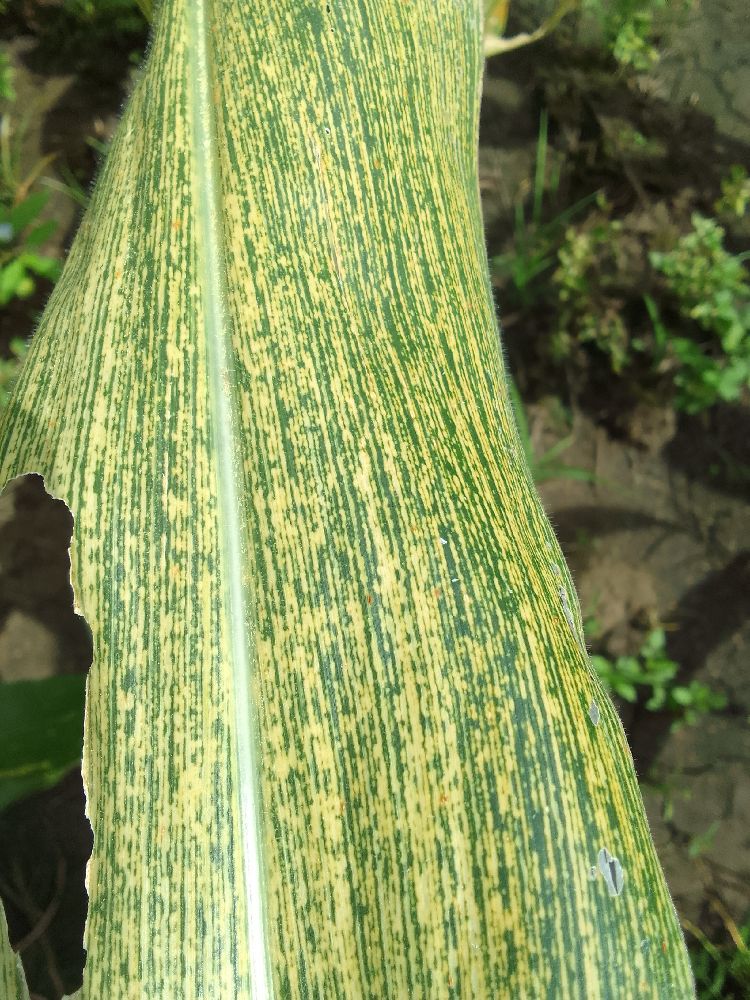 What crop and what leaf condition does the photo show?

maize, maize streak virus
